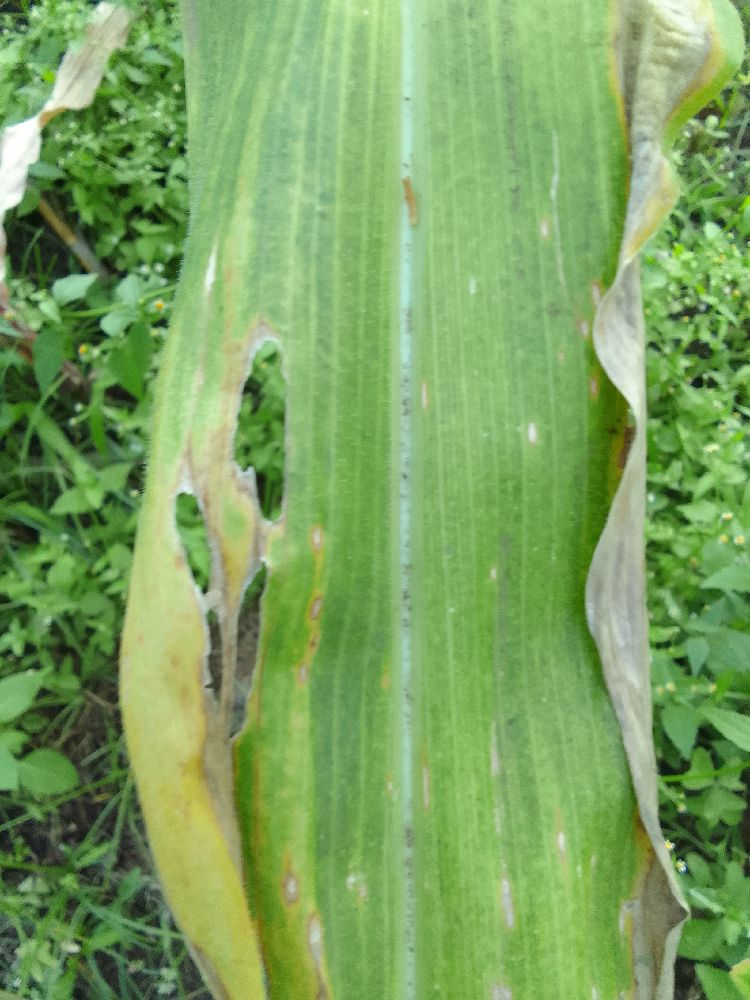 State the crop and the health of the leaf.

maize, maize lethal necrosis
